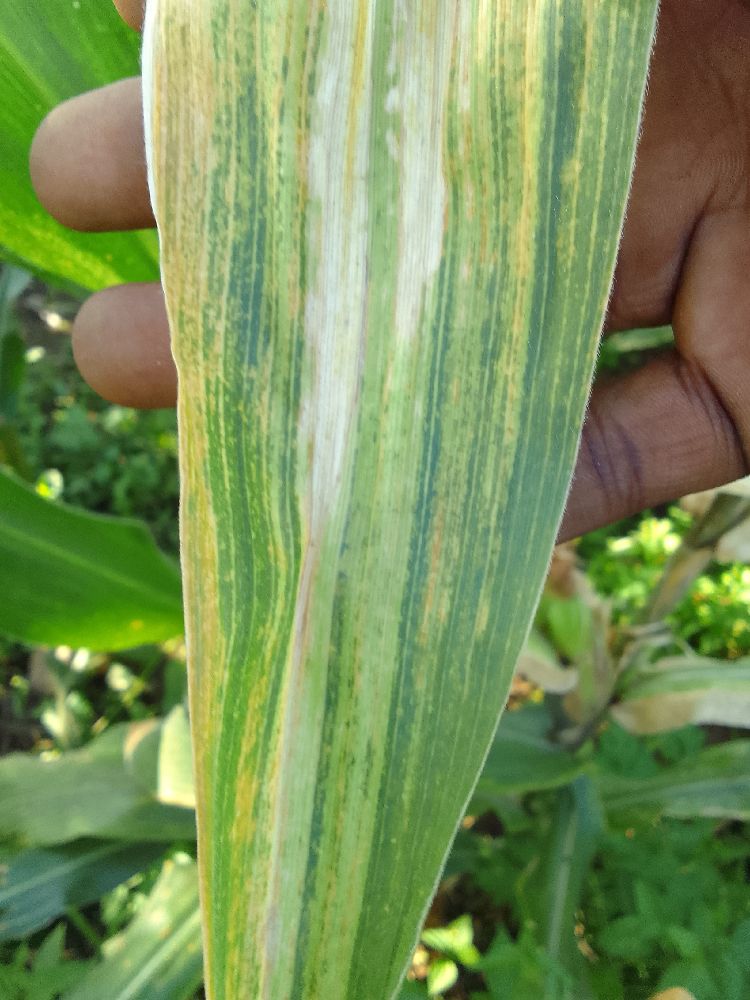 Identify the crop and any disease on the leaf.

maize, maize lethal necrosis
